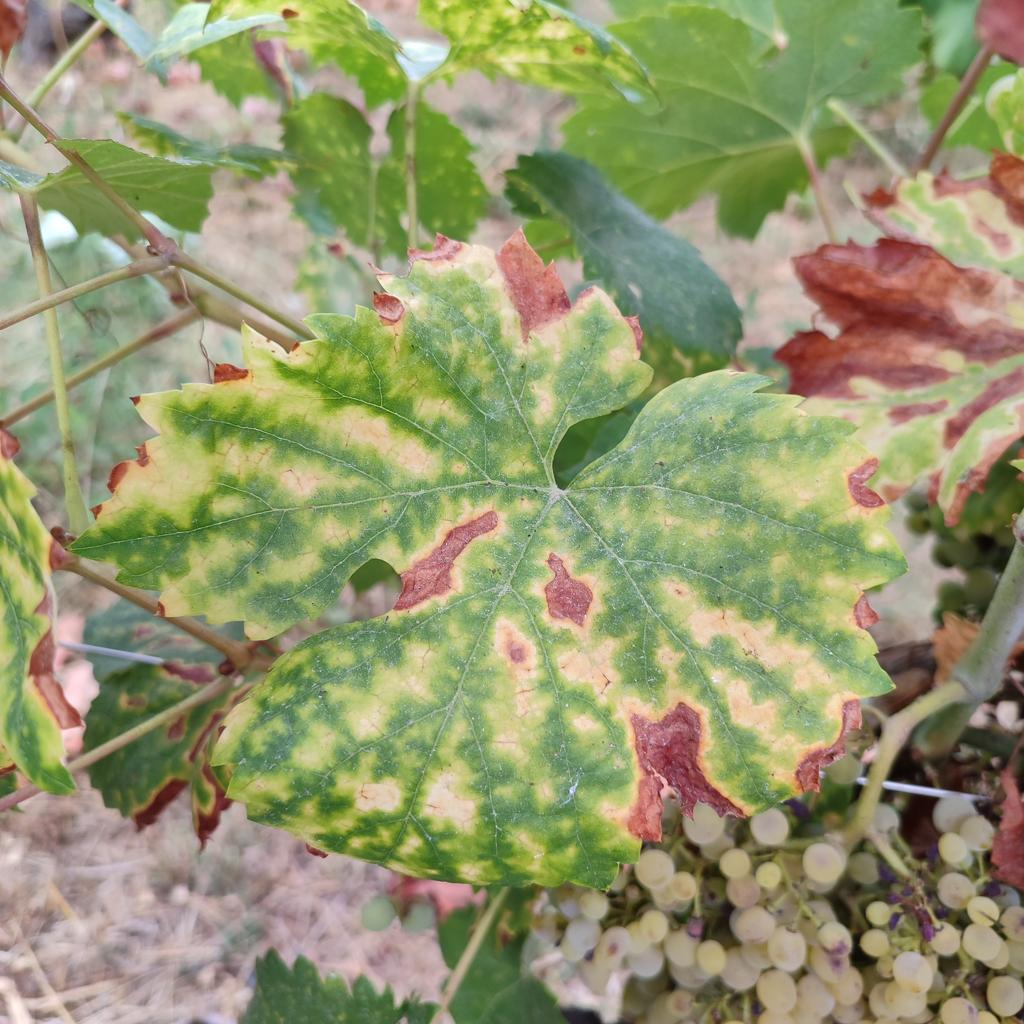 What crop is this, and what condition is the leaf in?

grapevine, esca complex
